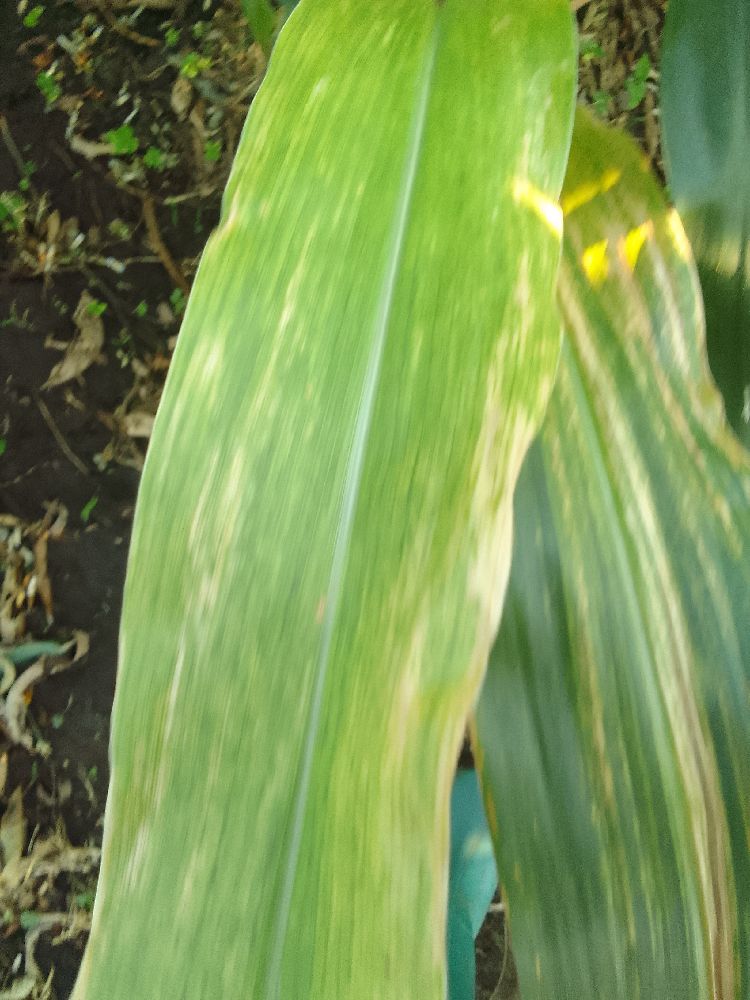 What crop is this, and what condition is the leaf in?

maize, maize lethal necrosis
